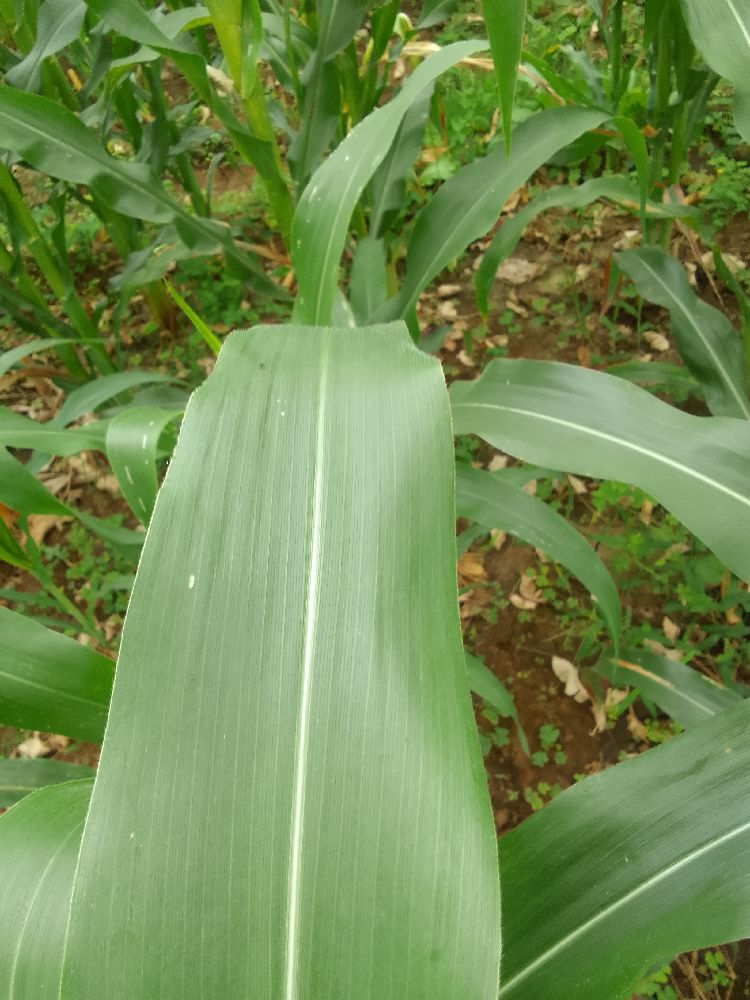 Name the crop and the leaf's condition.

maize, healthy
